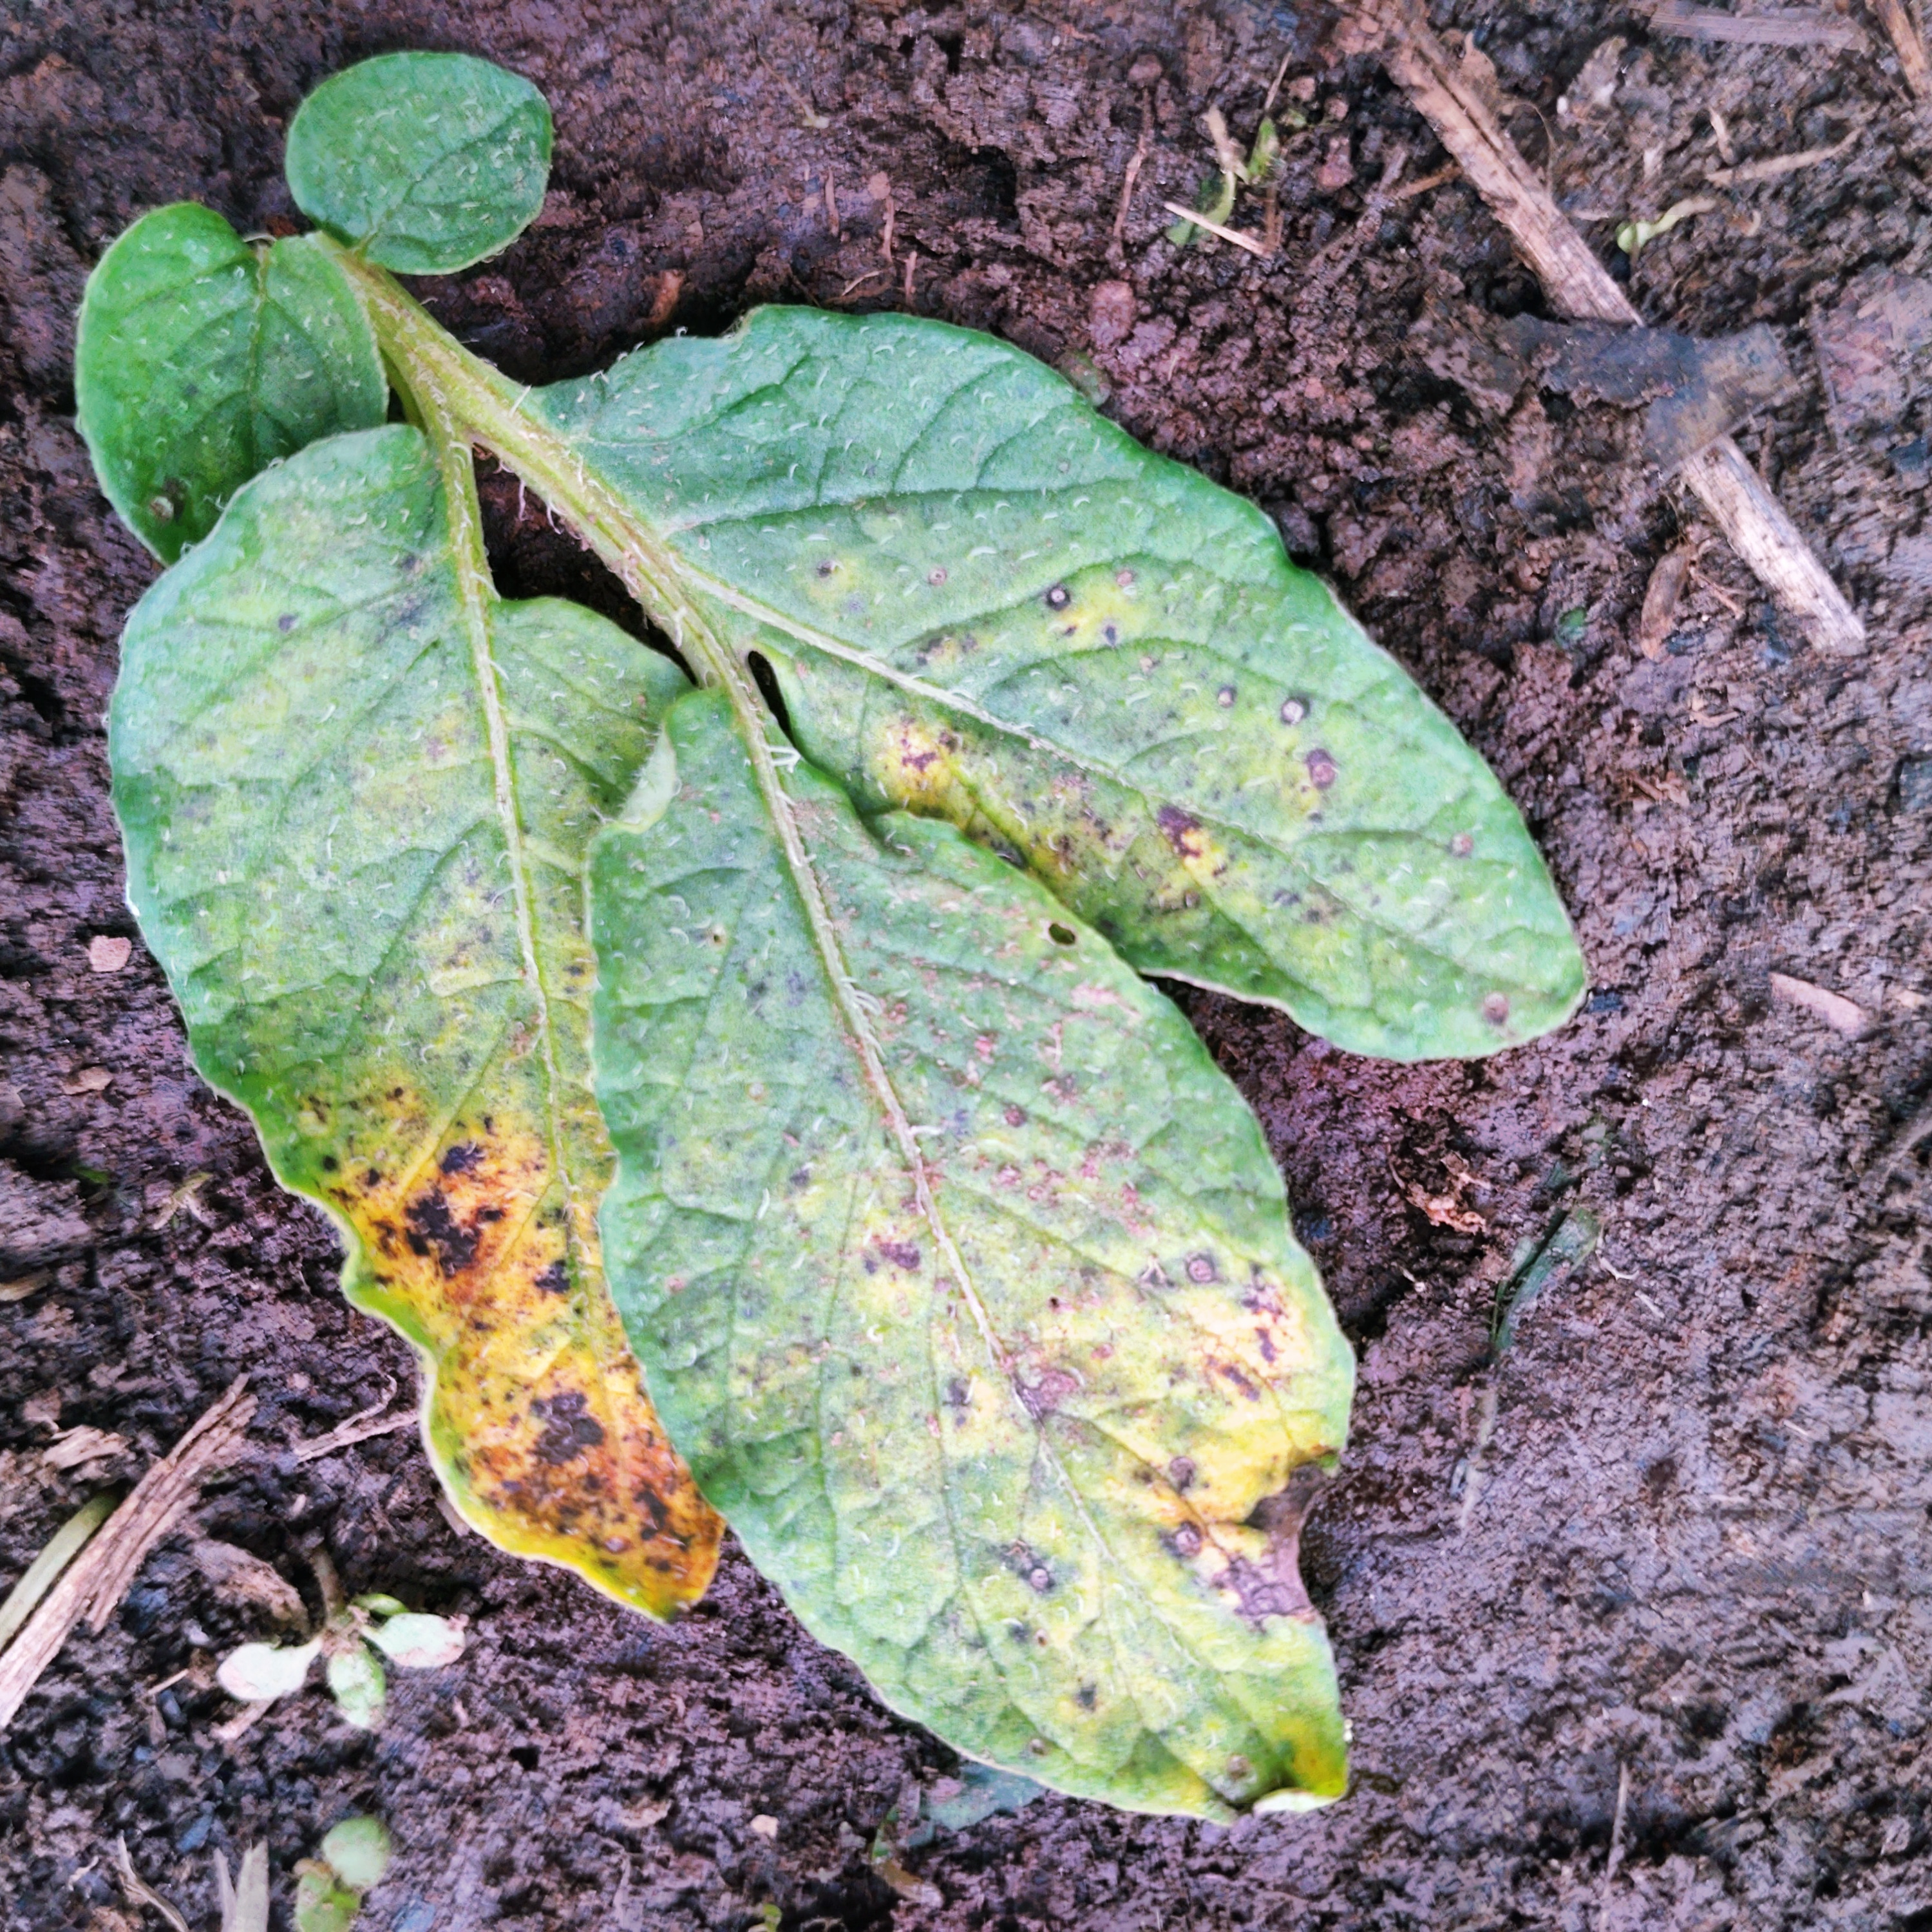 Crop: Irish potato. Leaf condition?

late blight
